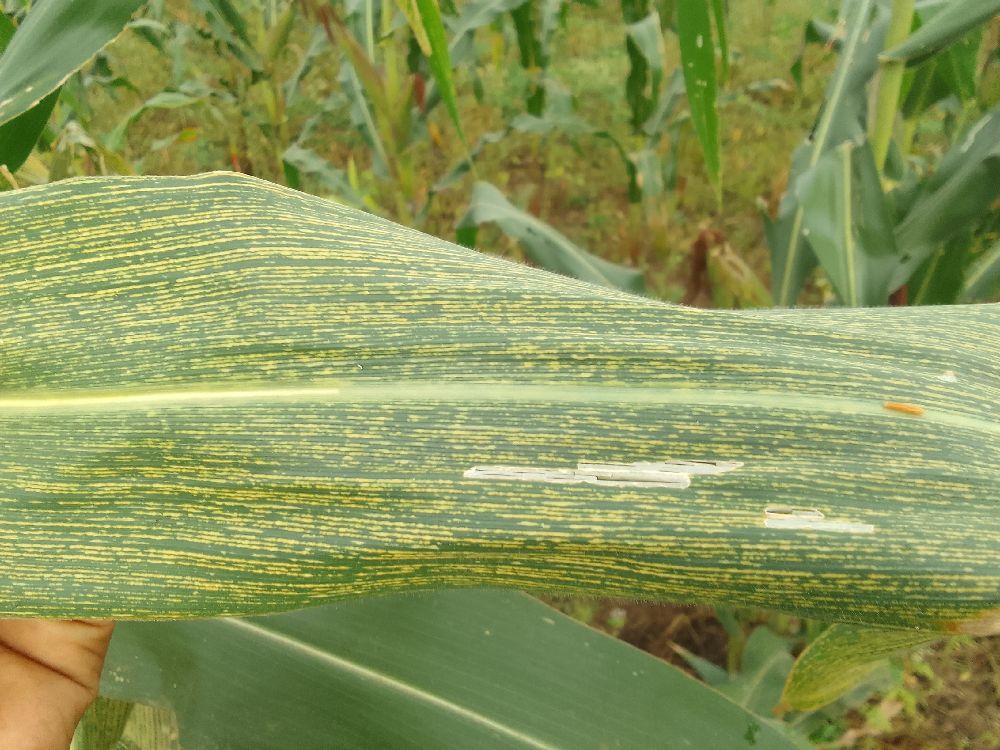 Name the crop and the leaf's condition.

maize, maize streak virus
